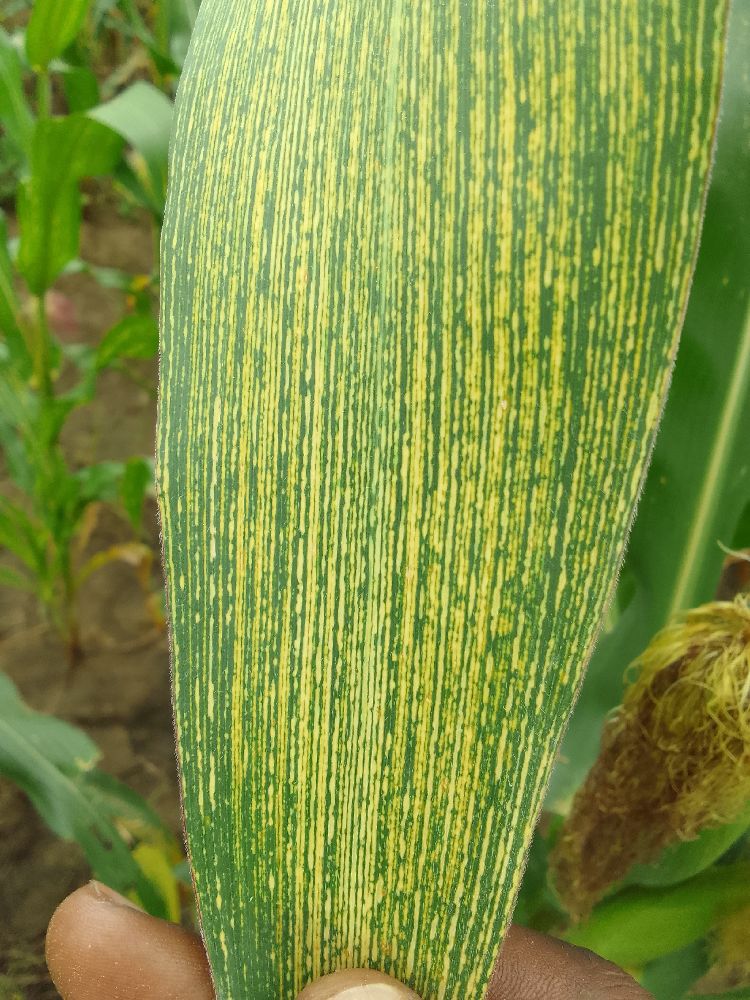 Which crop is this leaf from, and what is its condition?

maize, maize streak virus
